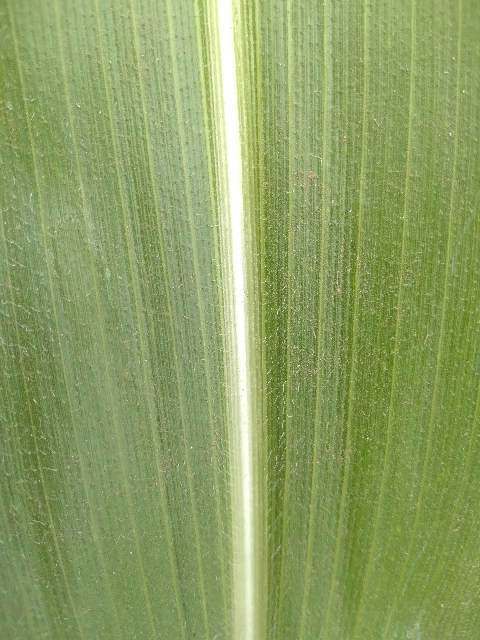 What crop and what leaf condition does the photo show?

maize, healthy
